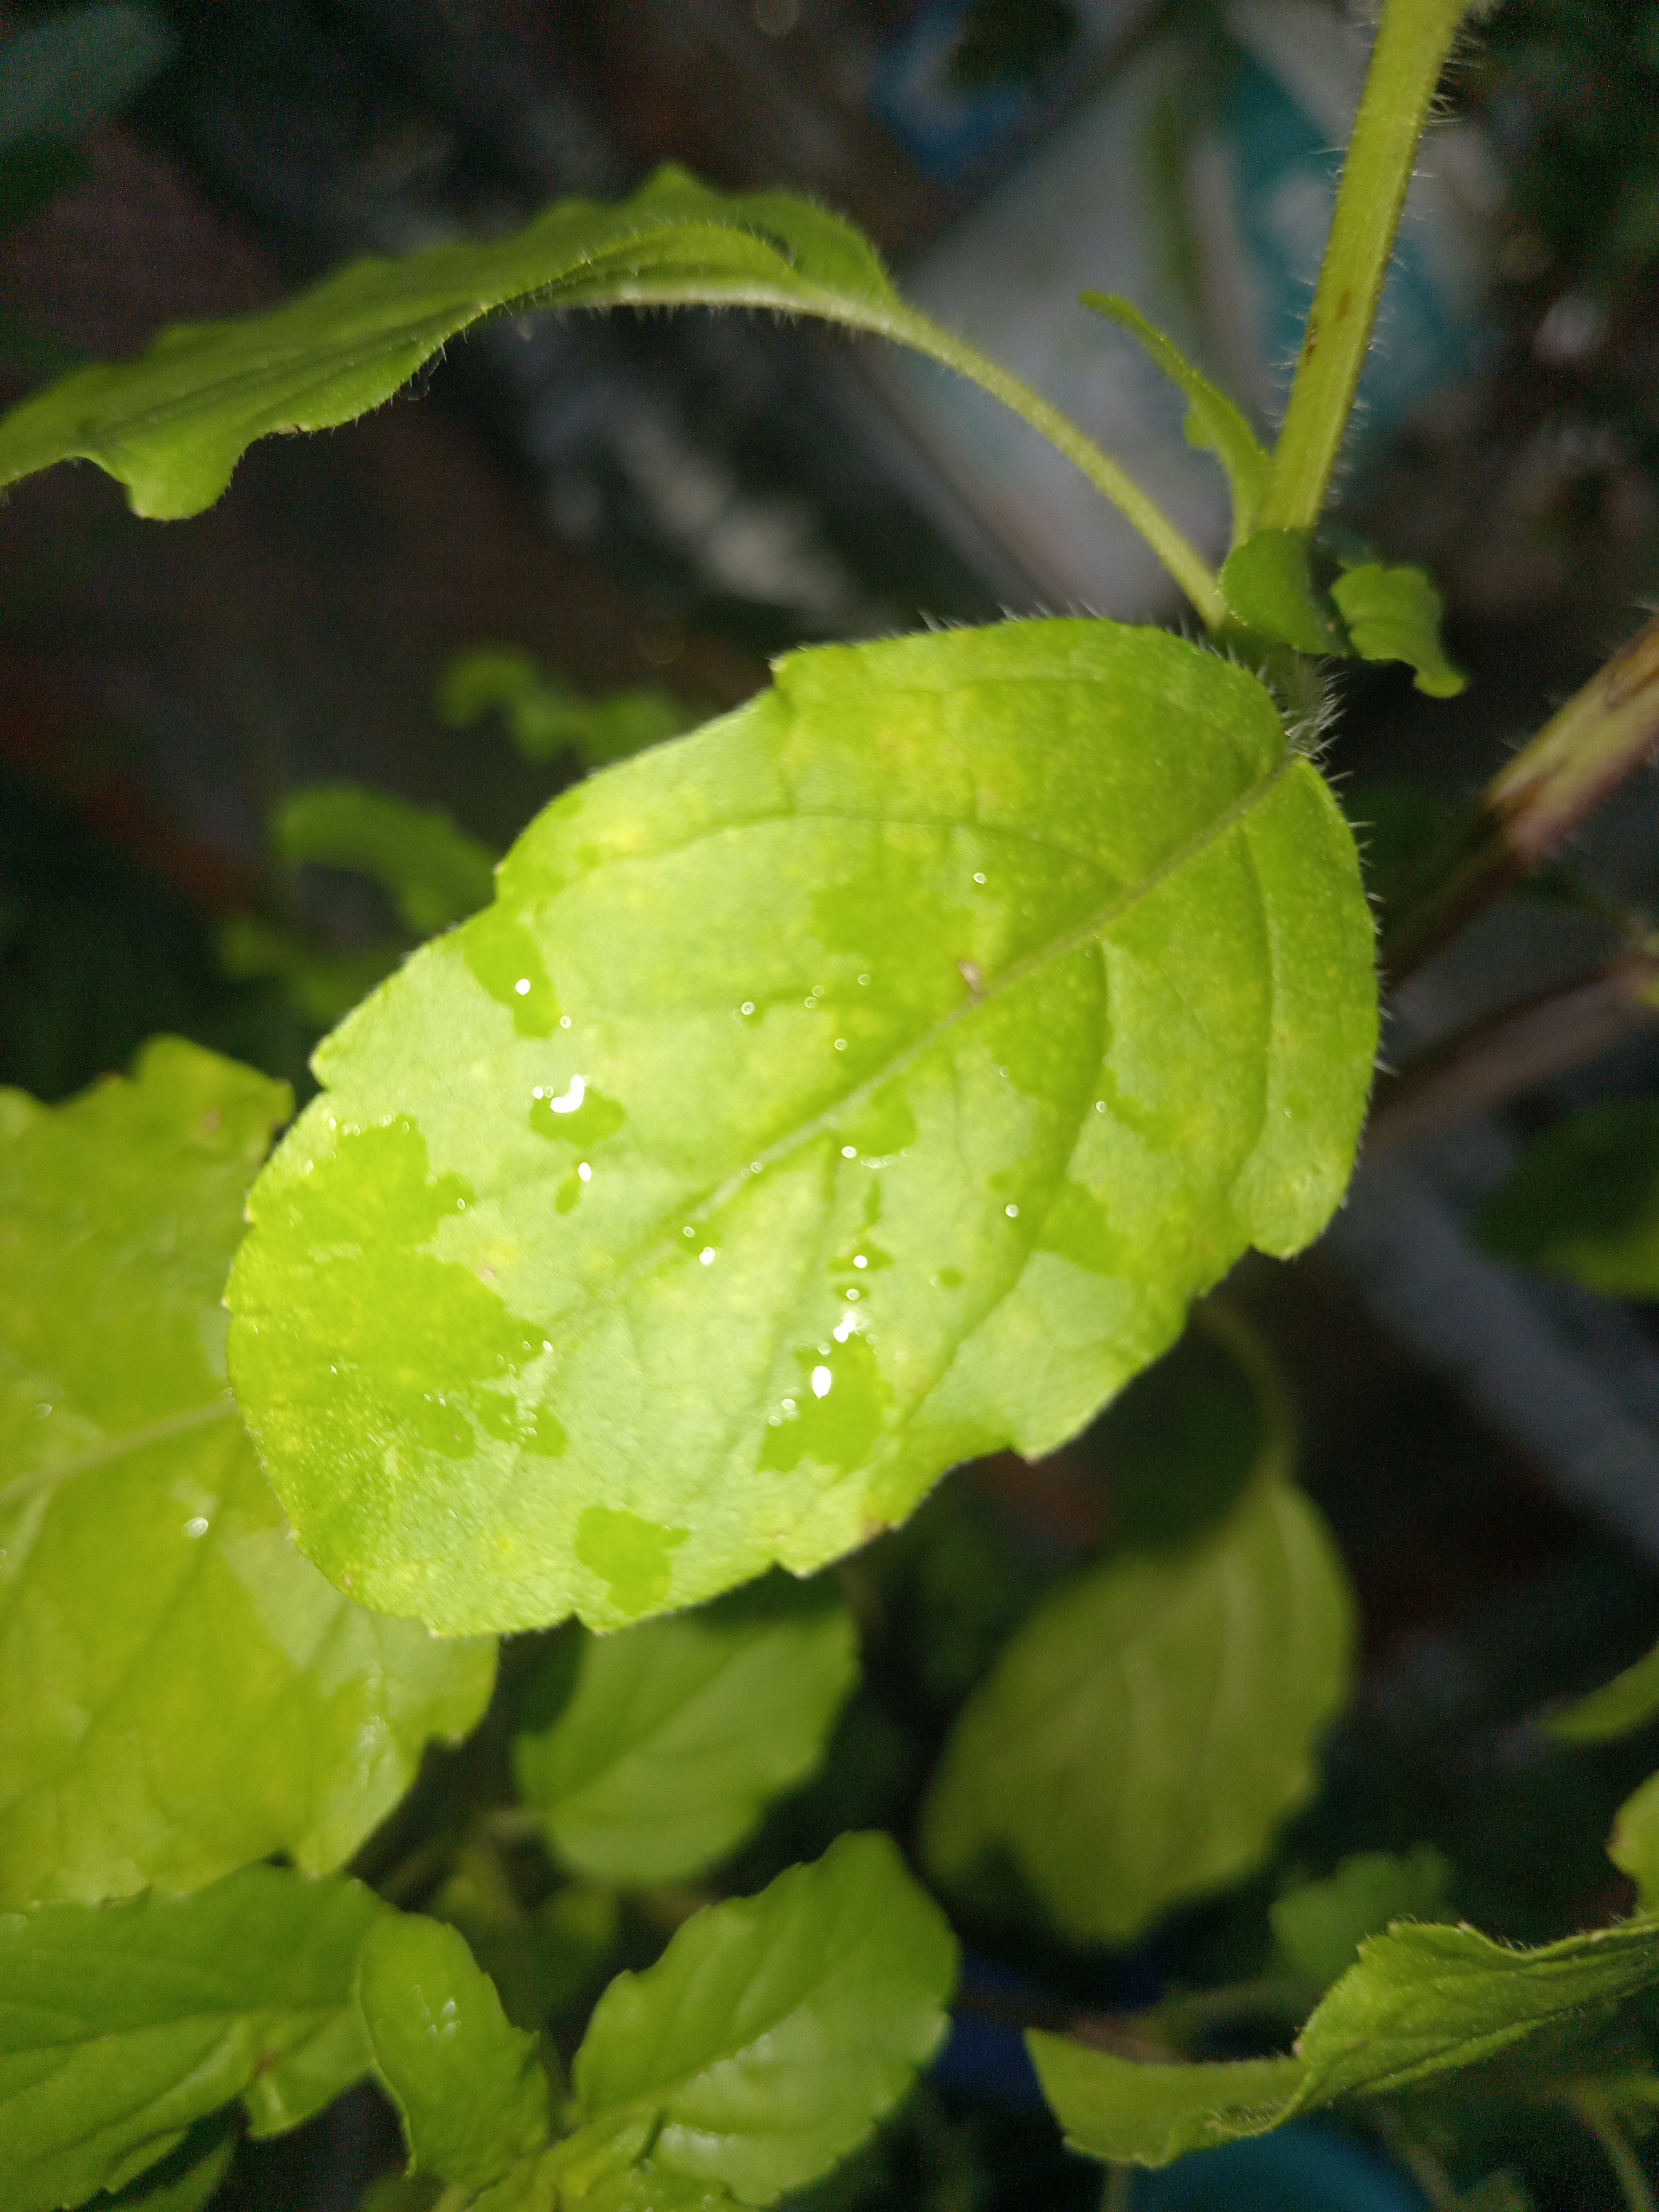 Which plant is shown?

tulshi
